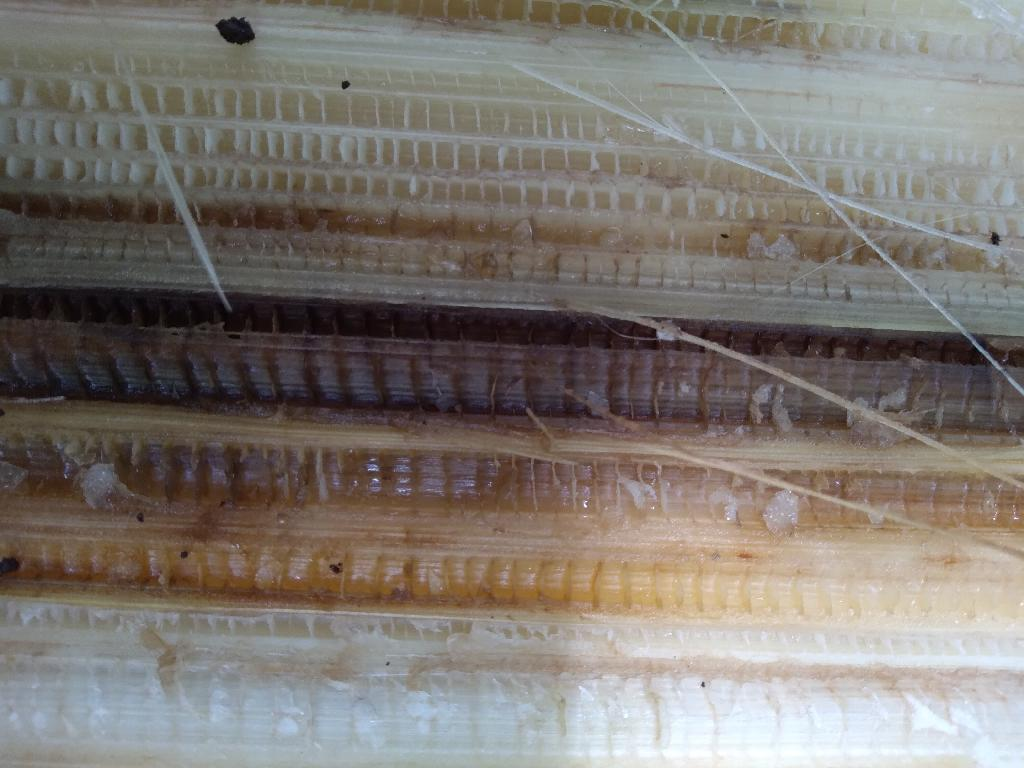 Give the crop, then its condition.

banana, fusarium wilt race 1
